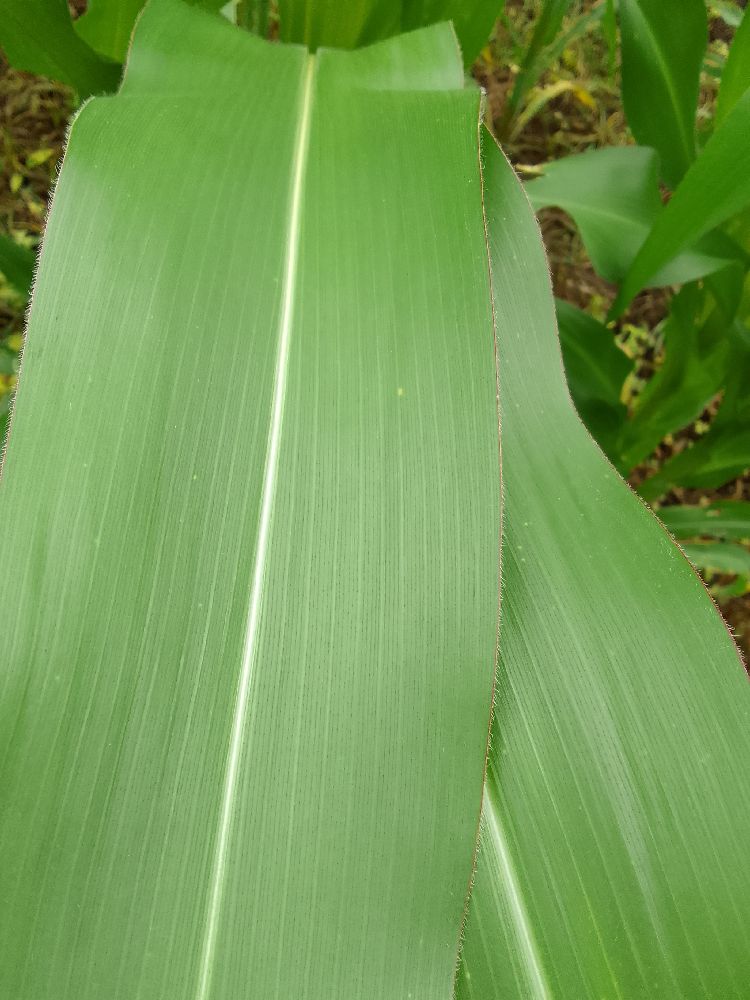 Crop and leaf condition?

maize, healthy
